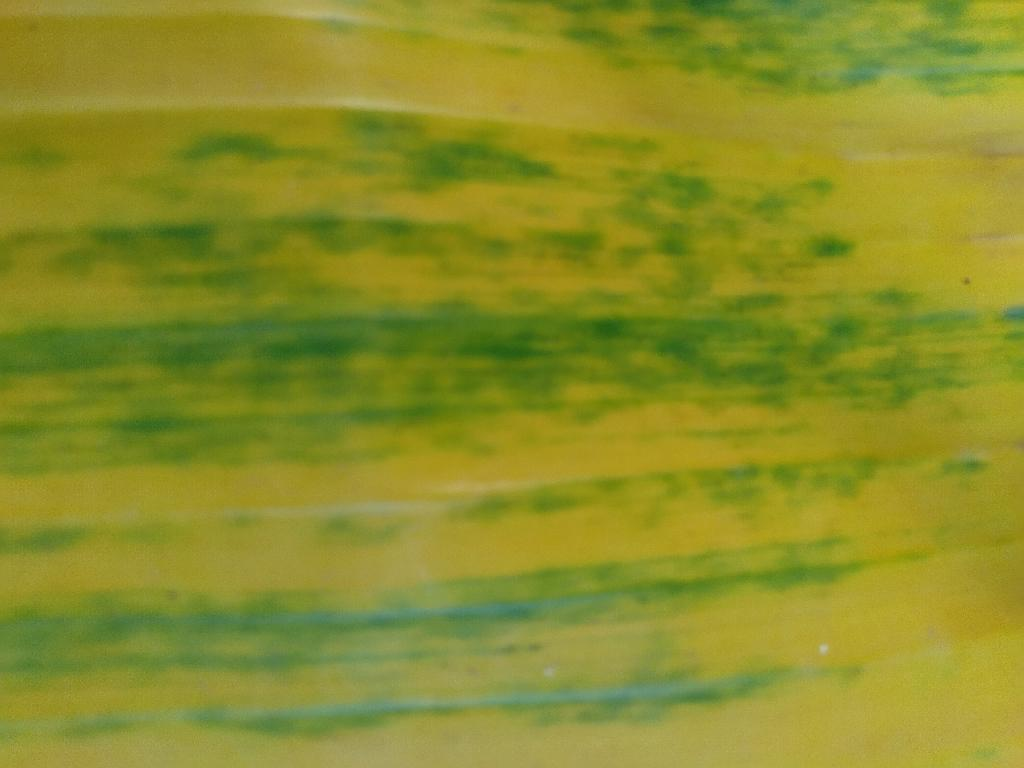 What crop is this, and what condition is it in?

banana, fusarium wilt race 1
